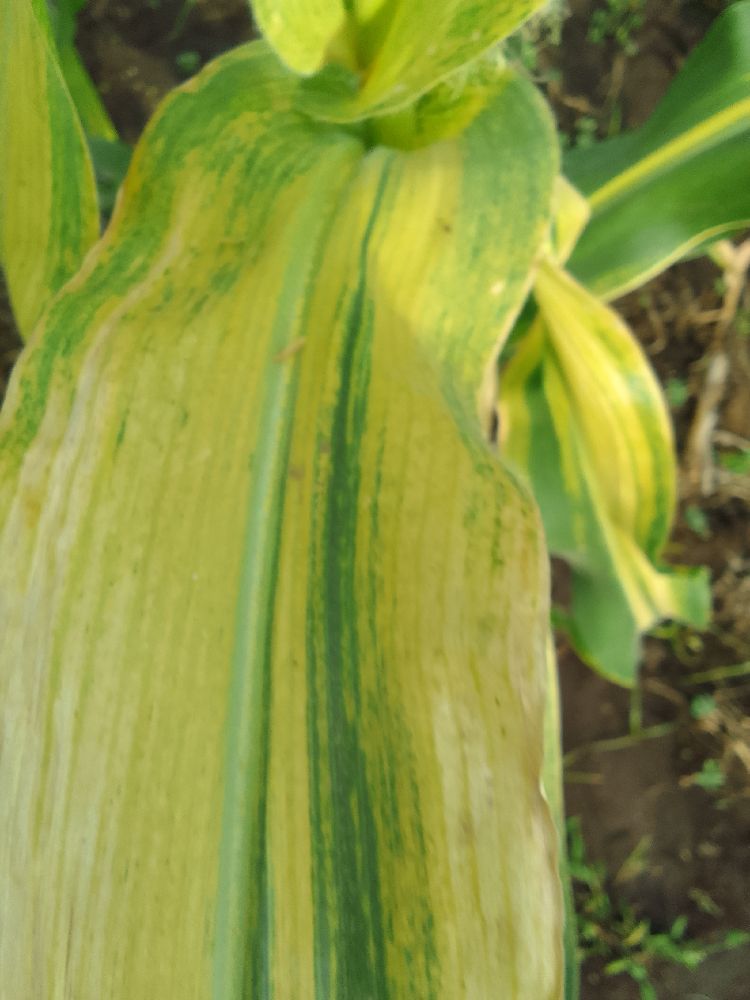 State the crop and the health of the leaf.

maize, maize lethal necrosis
